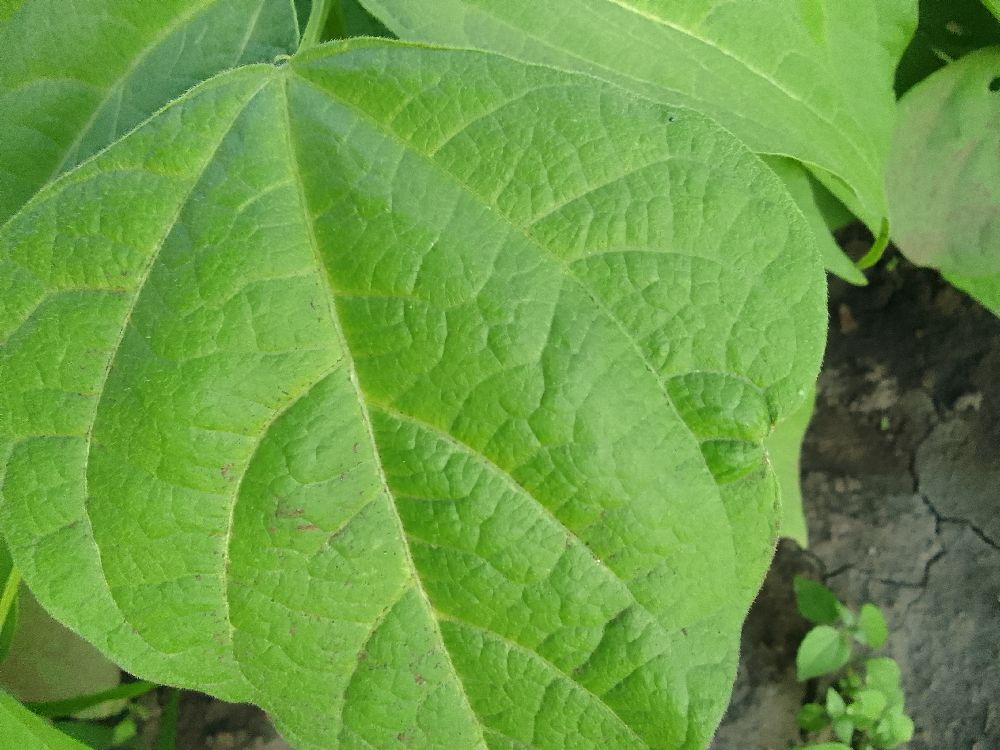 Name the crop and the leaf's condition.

common bean, healthy
